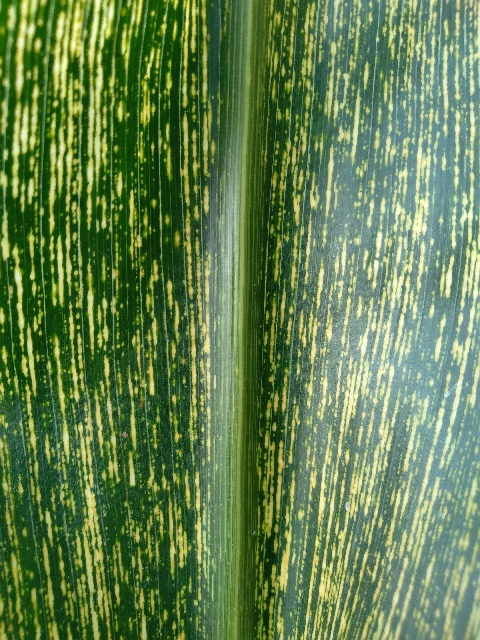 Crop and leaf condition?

maize, maize streak virus
